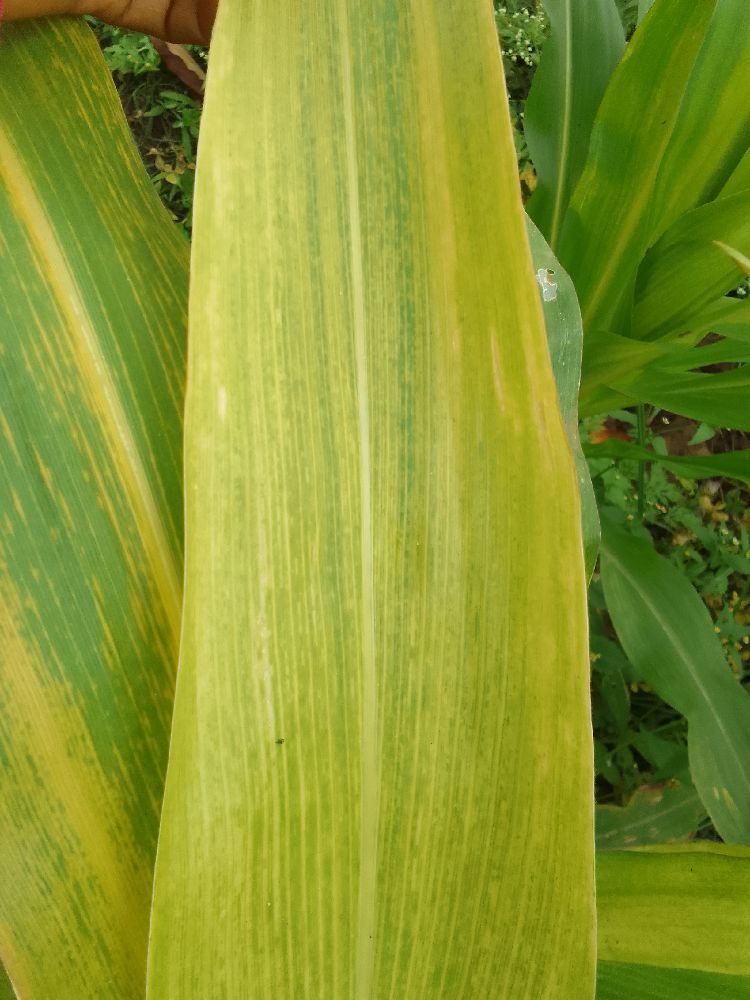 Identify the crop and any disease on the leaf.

maize, maize lethal necrosis
